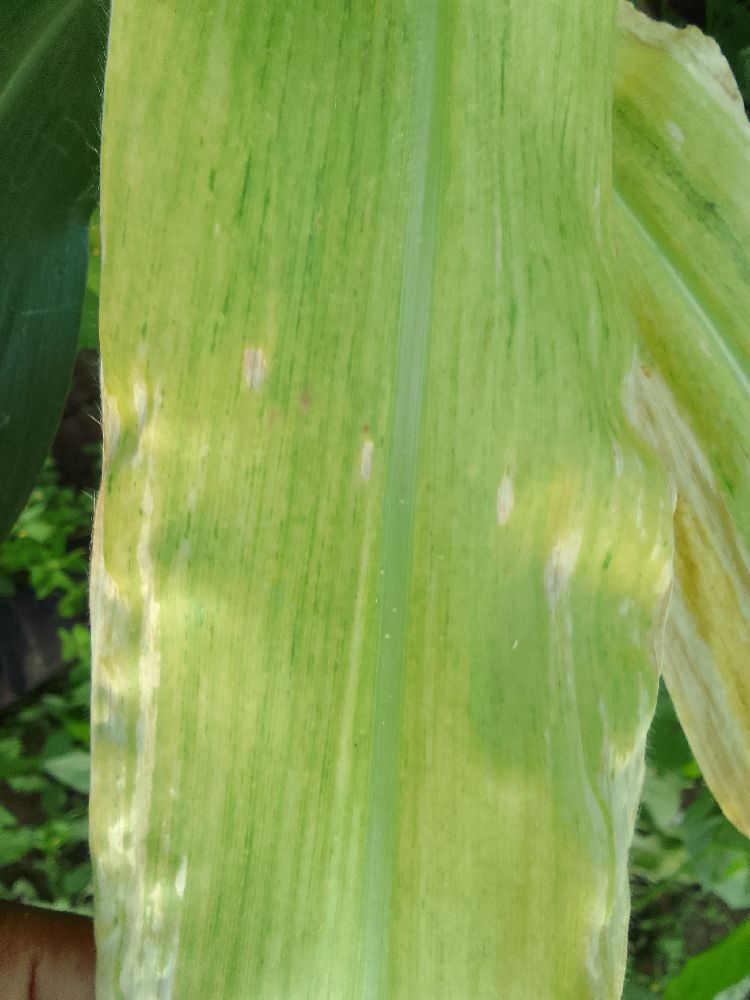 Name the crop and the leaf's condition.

maize, maize lethal necrosis
